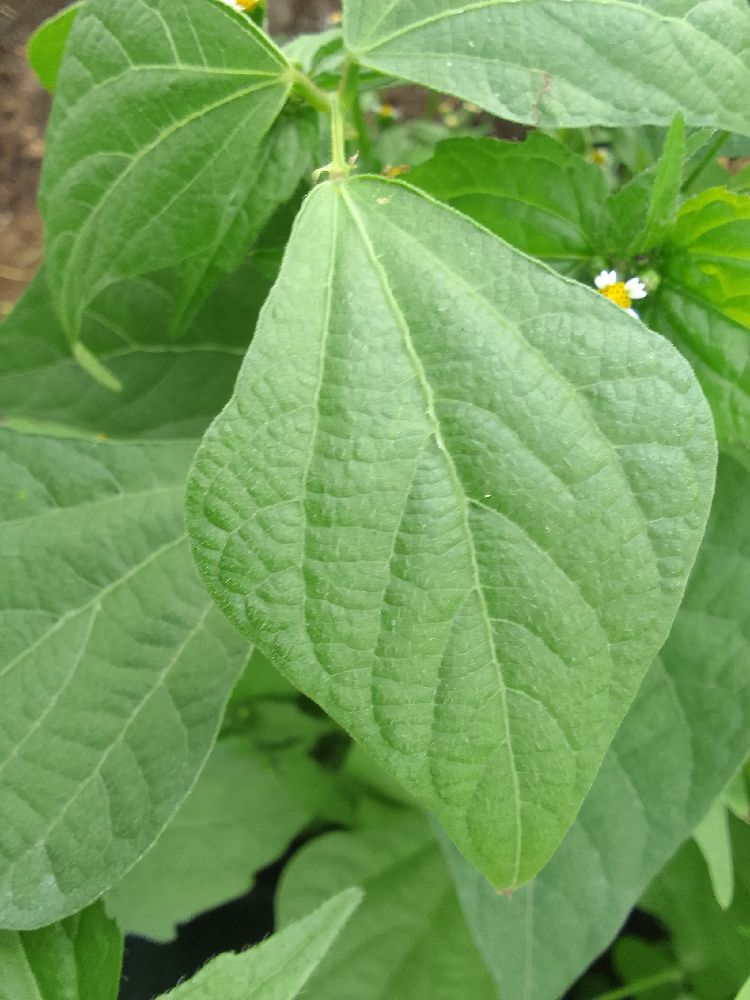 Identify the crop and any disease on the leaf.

common bean, healthy
